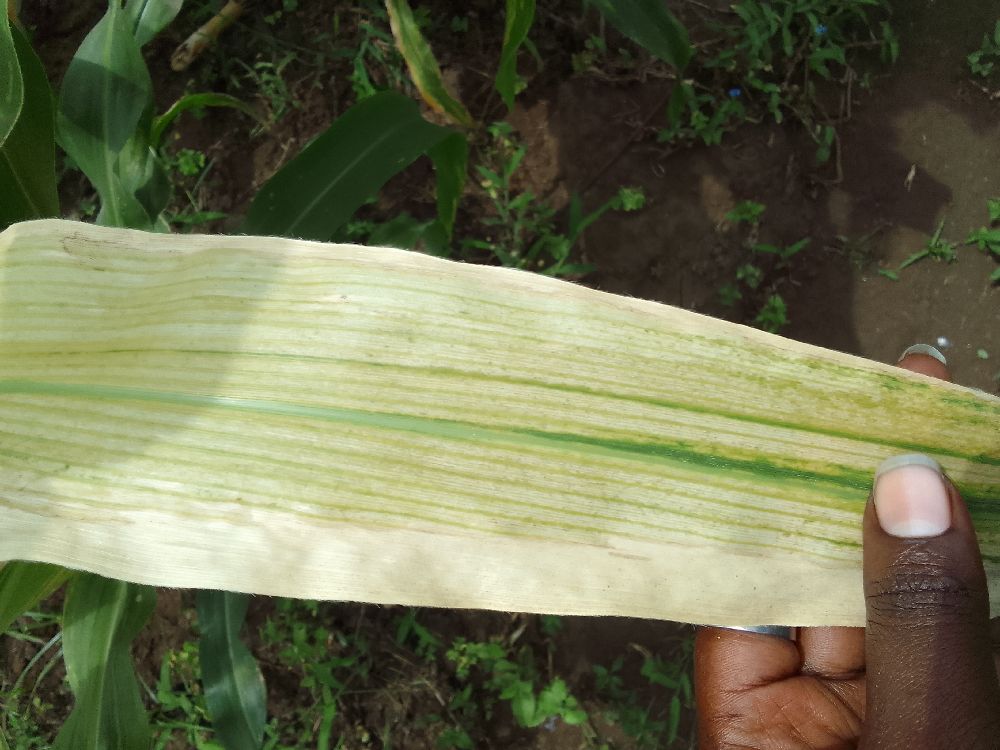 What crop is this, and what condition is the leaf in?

maize, maize lethal necrosis
